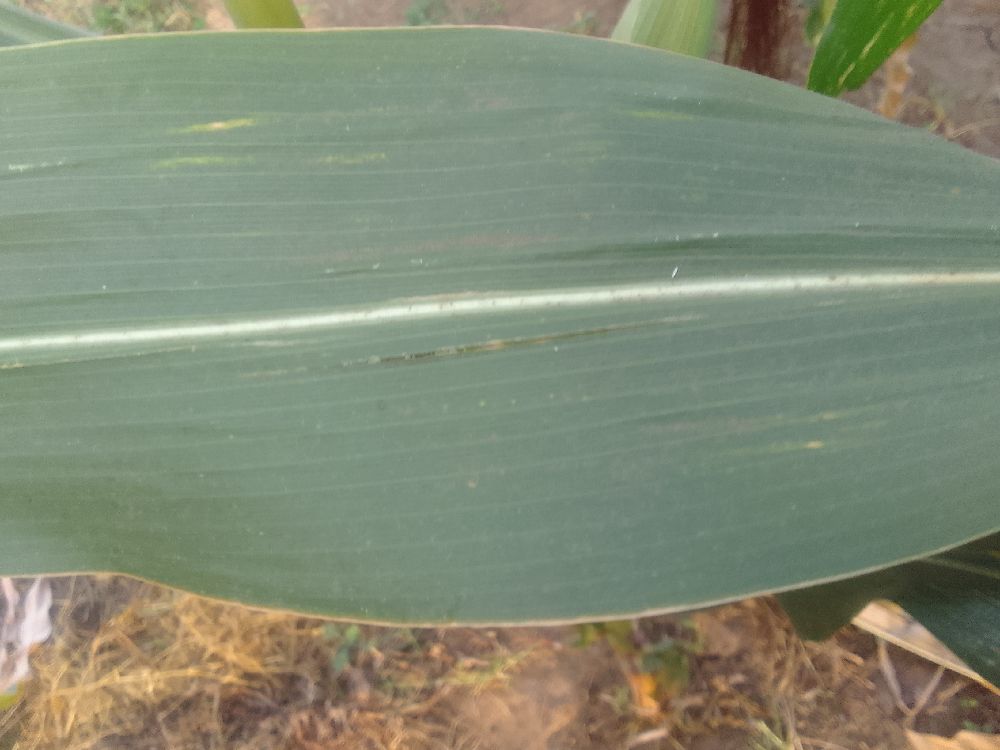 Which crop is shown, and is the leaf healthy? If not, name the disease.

maize, healthy
